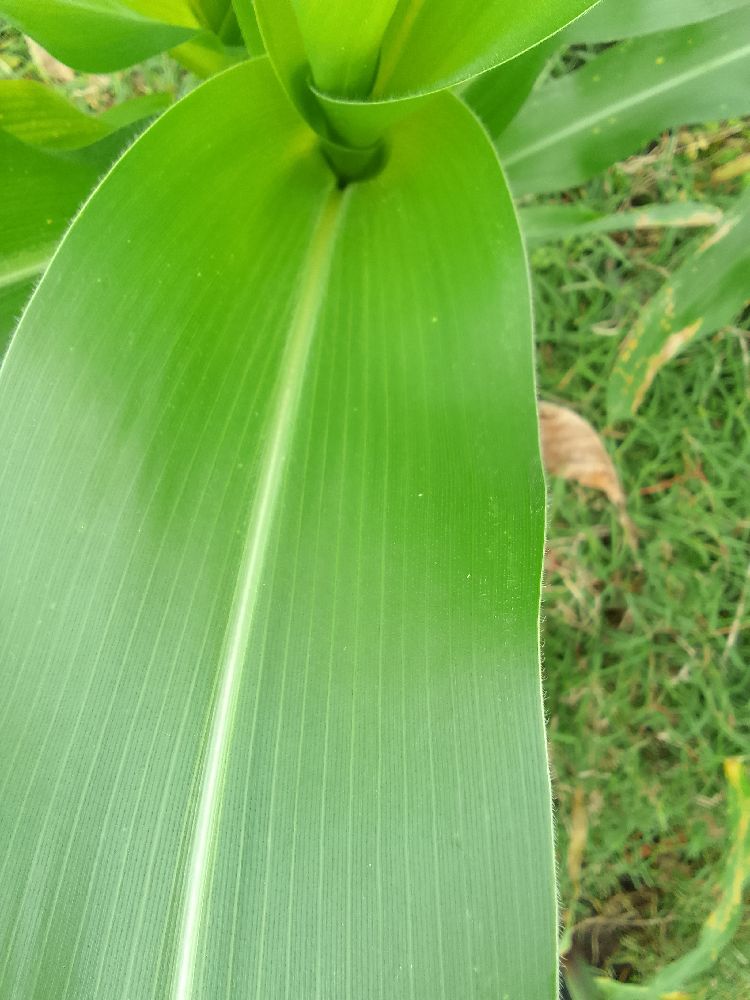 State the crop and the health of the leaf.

maize, healthy
